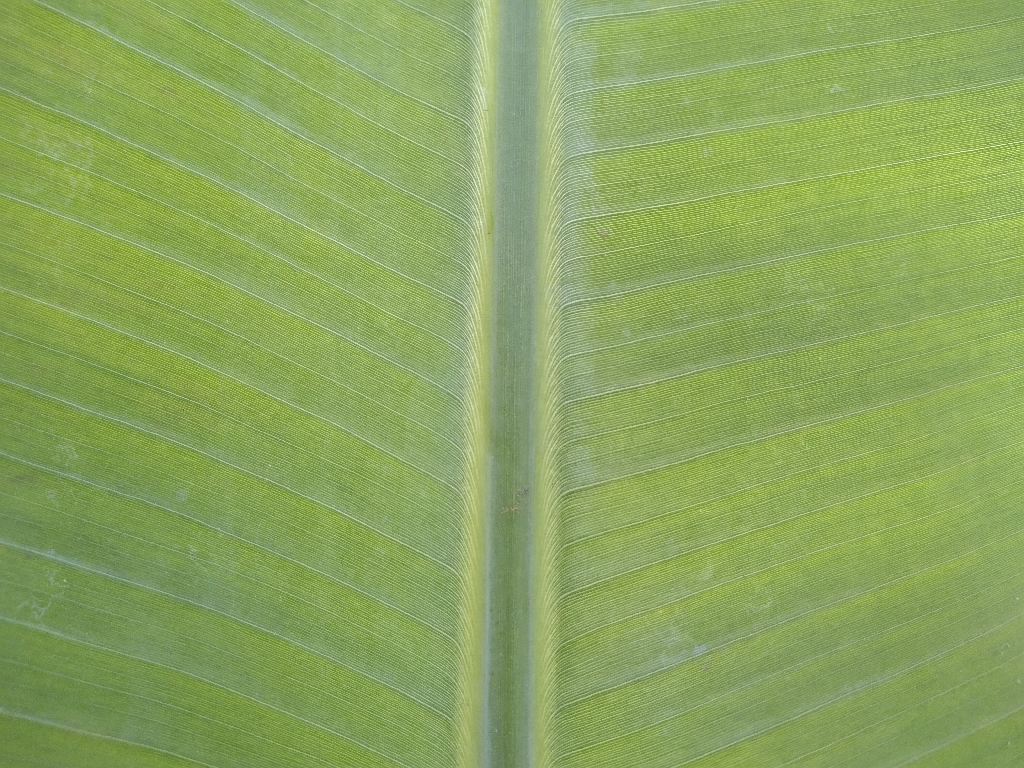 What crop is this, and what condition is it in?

banana, healthy
